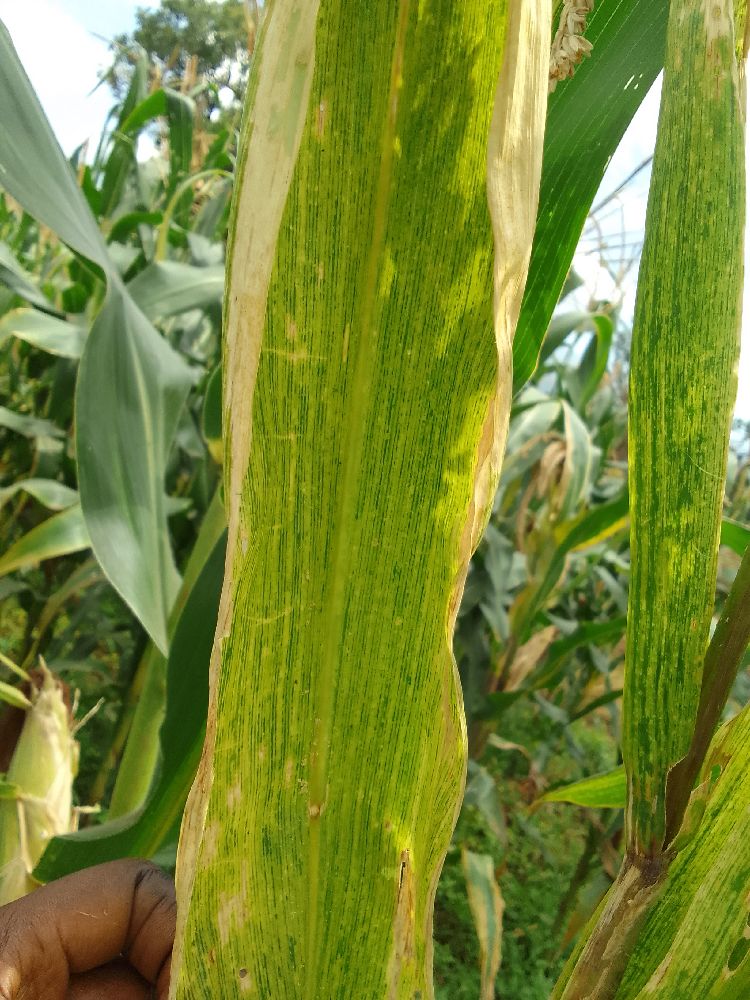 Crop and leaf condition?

maize, maize lethal necrosis
